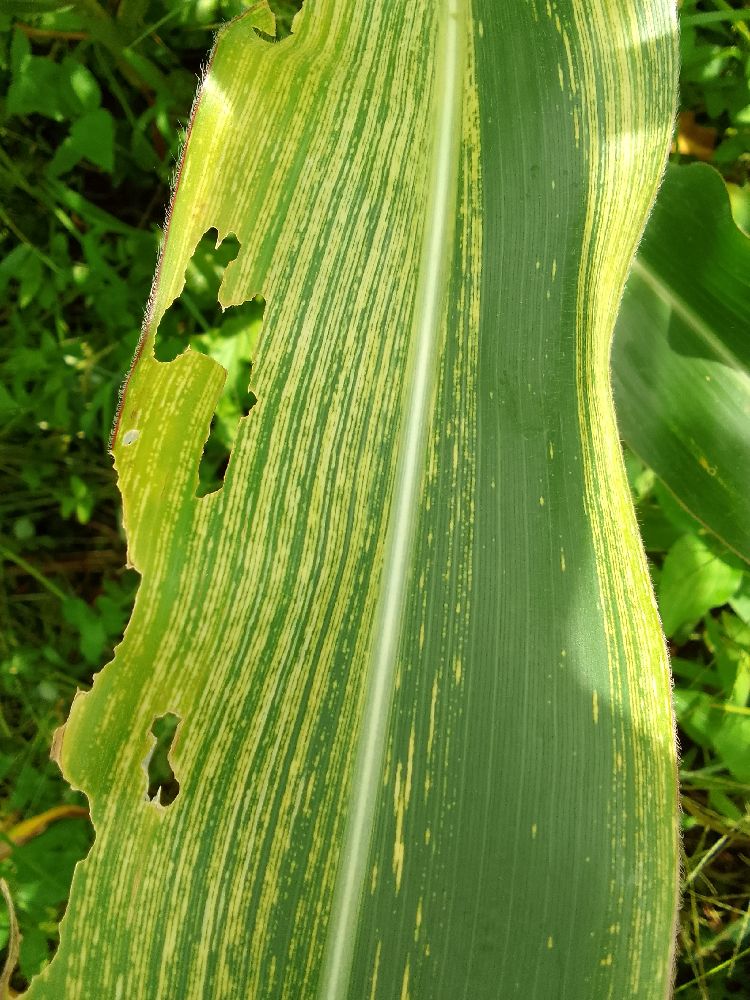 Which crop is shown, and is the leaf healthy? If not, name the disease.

maize, maize streak virus
